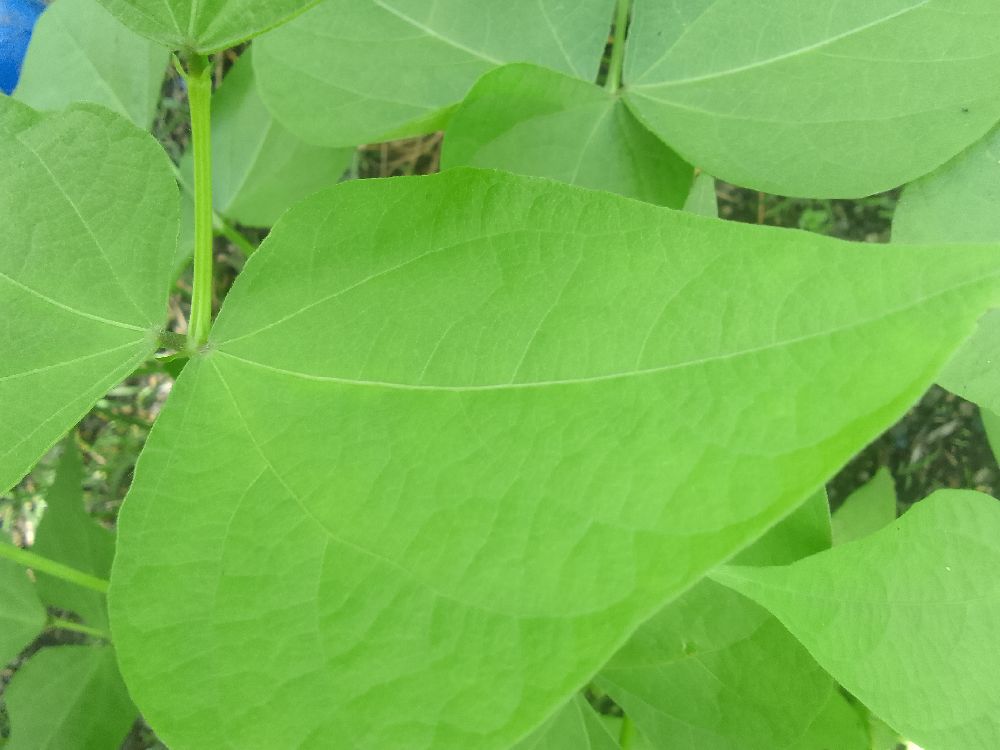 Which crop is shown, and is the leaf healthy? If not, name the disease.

common bean, healthy
